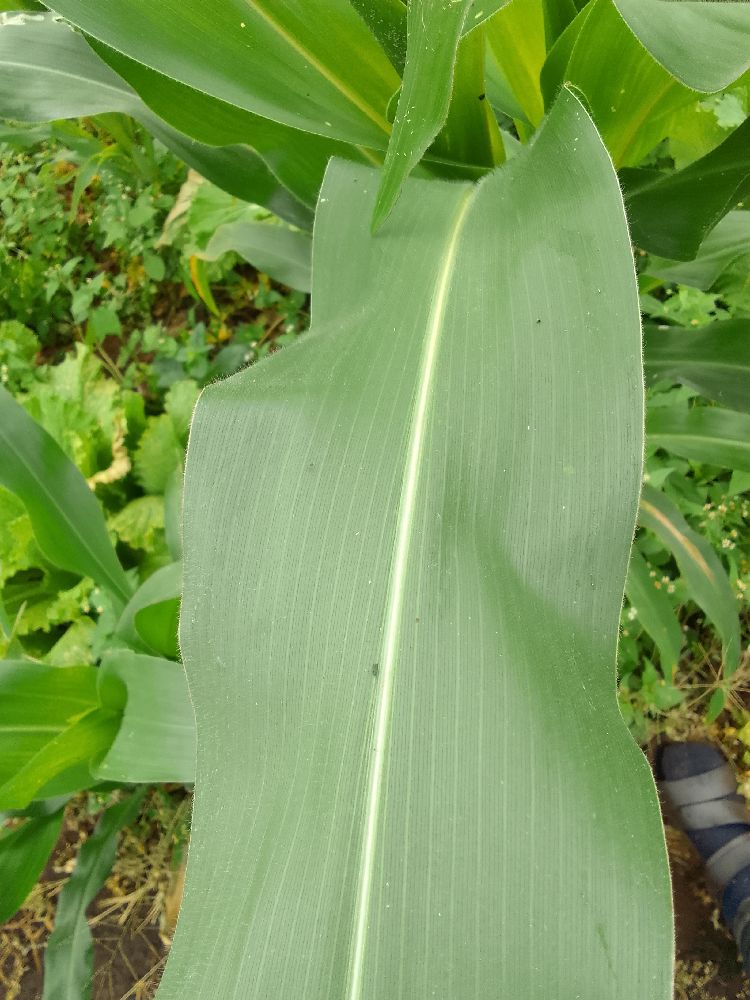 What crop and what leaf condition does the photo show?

maize, healthy
